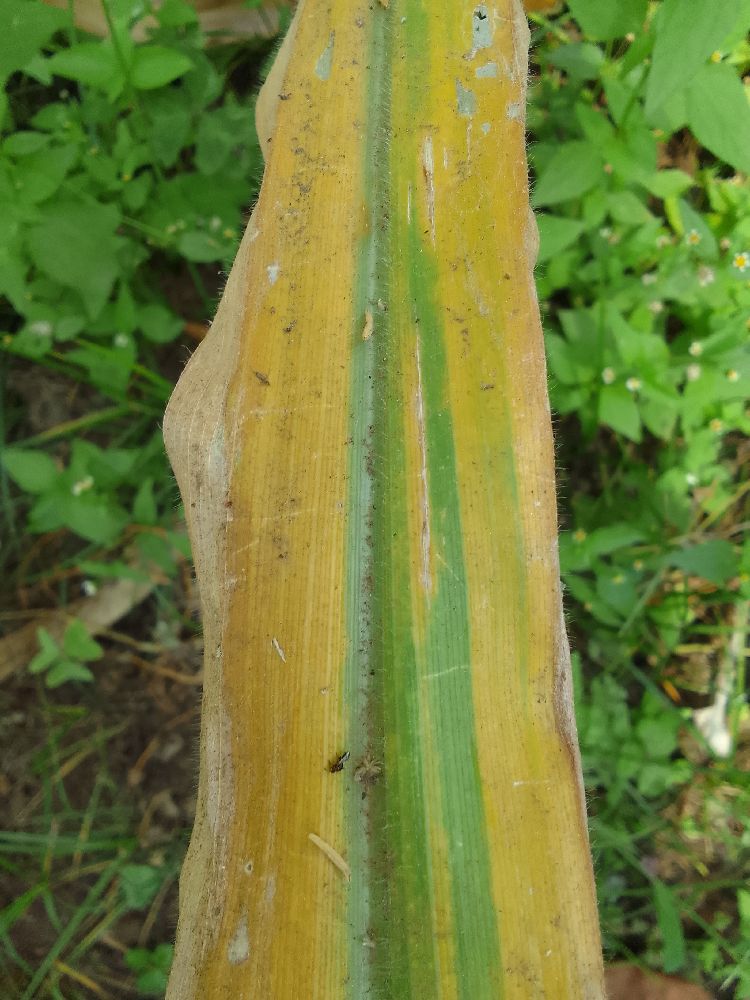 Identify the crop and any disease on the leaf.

maize, maize lethal necrosis
